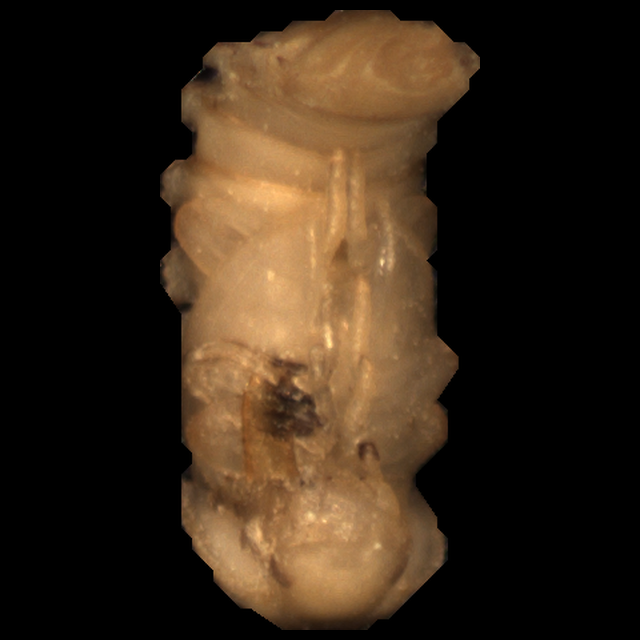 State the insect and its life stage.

mealworm pupa
